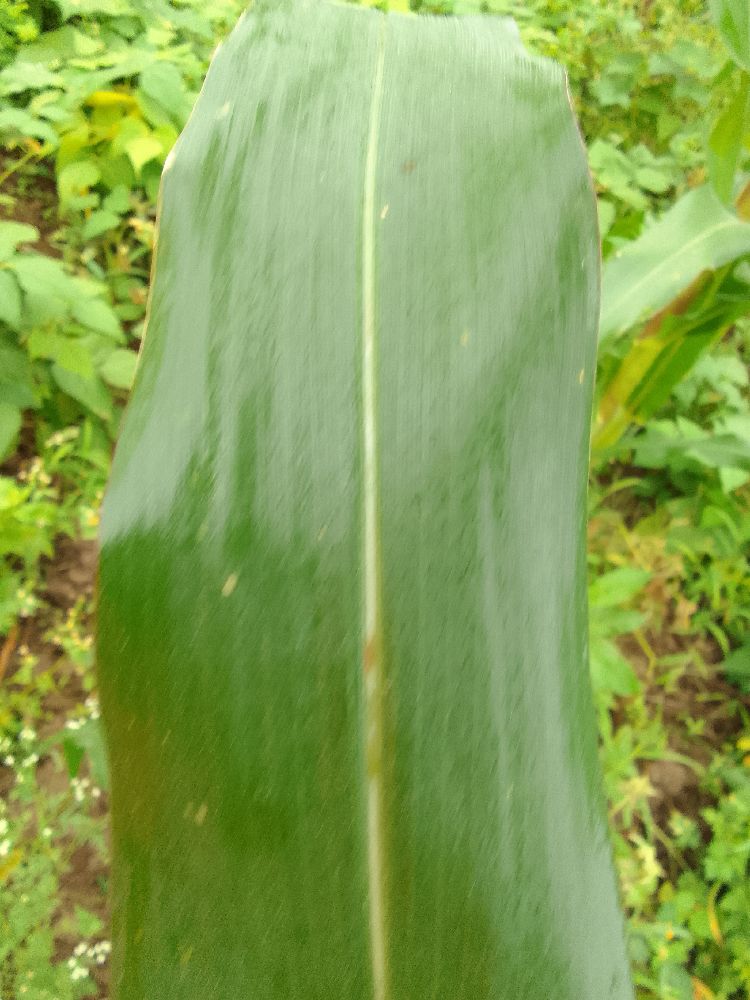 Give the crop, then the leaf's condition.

maize, healthy
